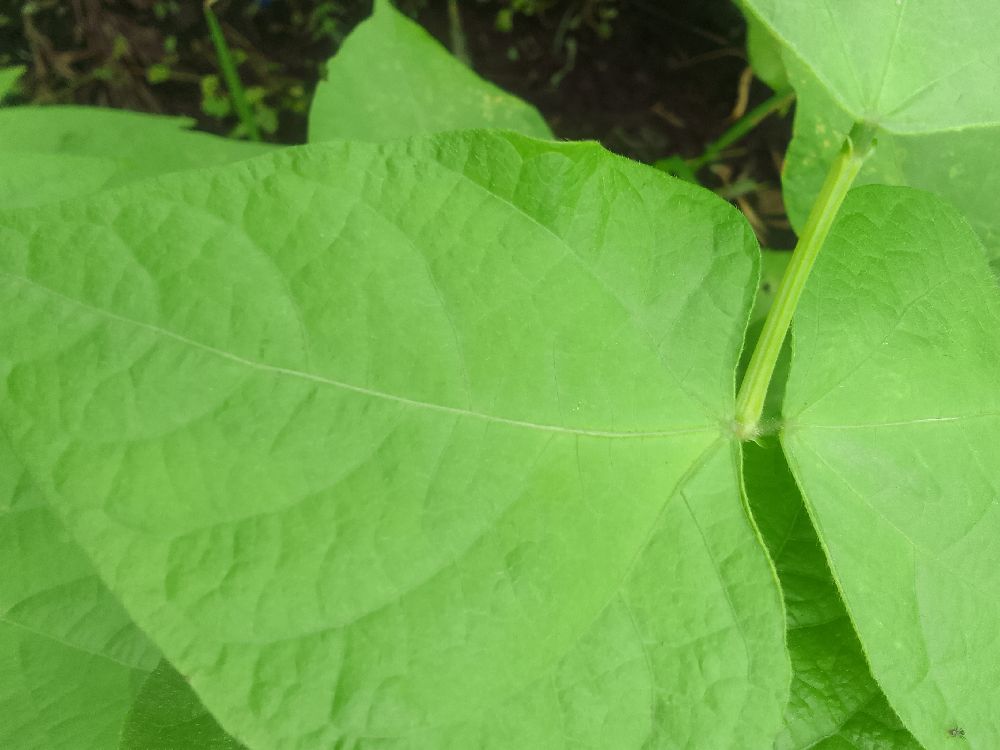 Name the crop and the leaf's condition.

common bean, healthy
